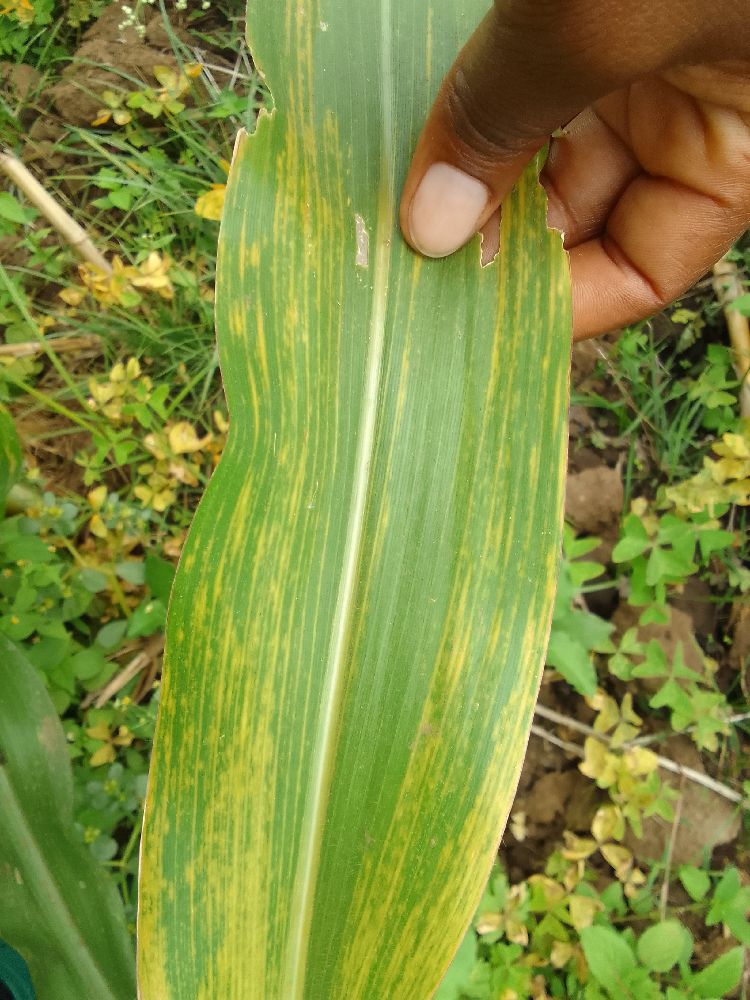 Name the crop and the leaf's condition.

maize, maize lethal necrosis
